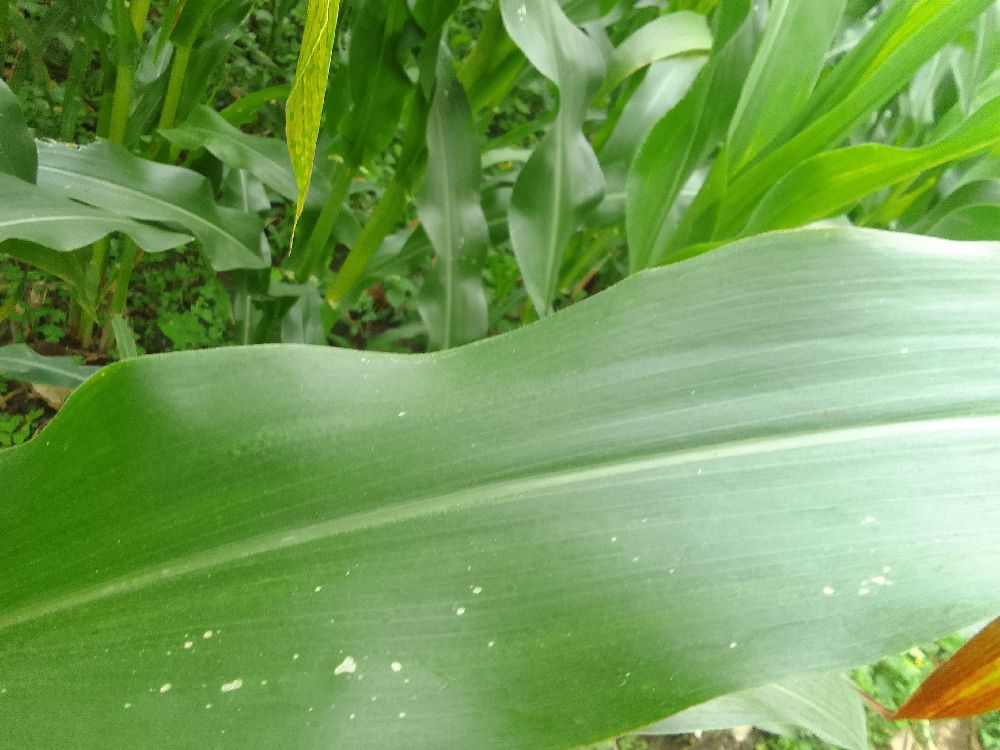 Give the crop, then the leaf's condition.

maize, healthy
